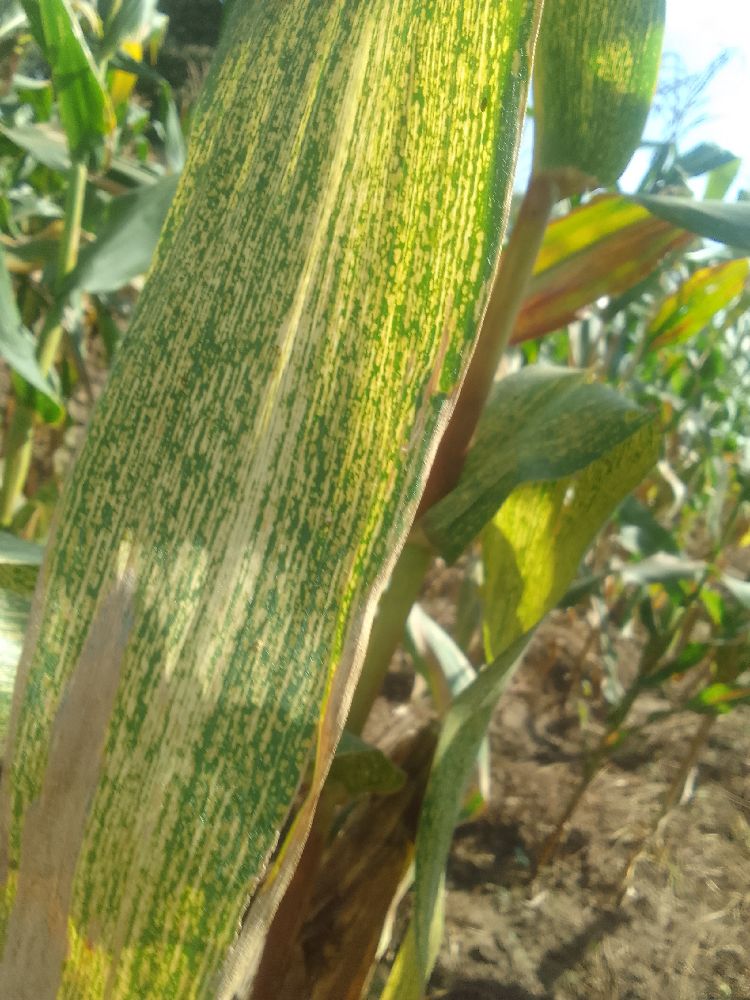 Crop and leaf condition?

maize, maize streak virus
